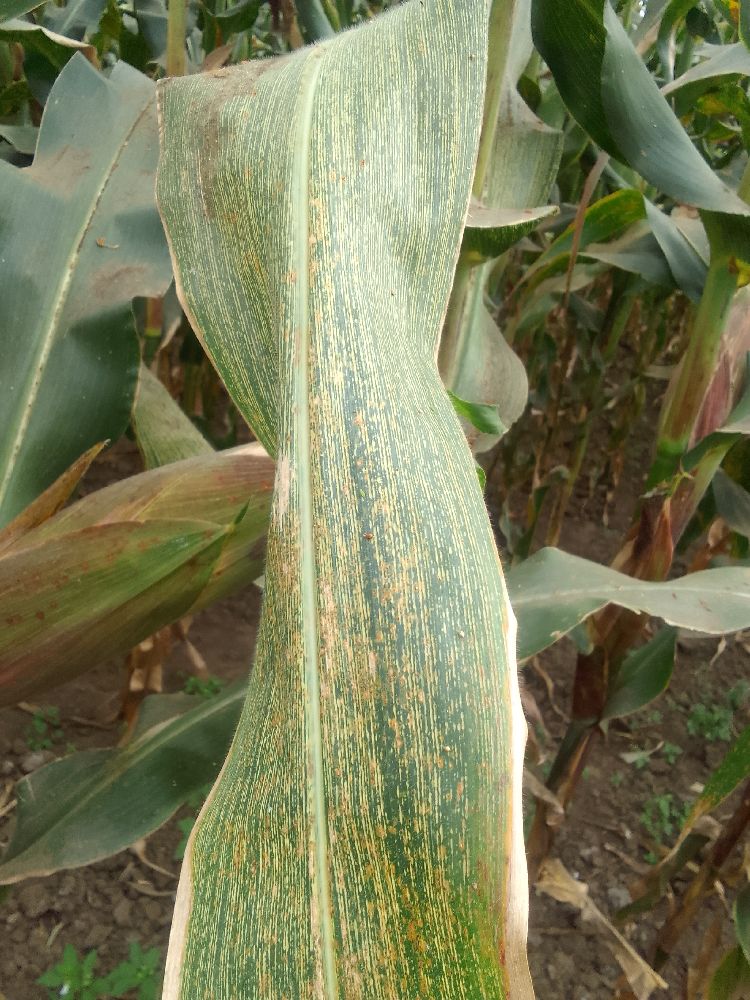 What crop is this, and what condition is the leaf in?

maize, maize streak virus
